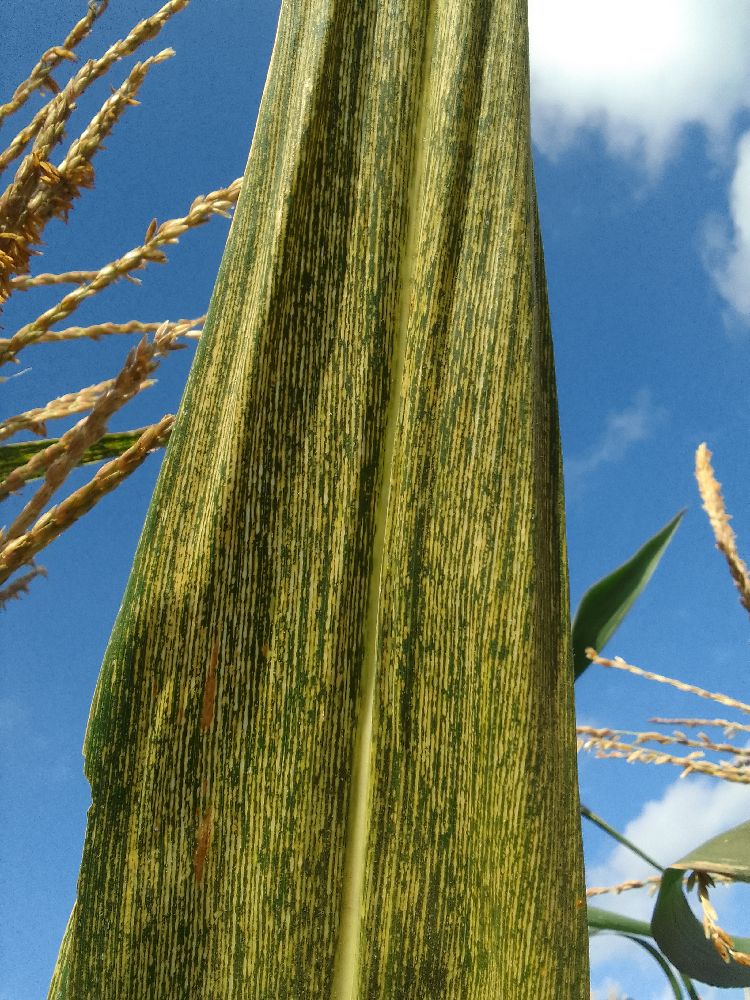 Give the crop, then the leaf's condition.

maize, maize streak virus
